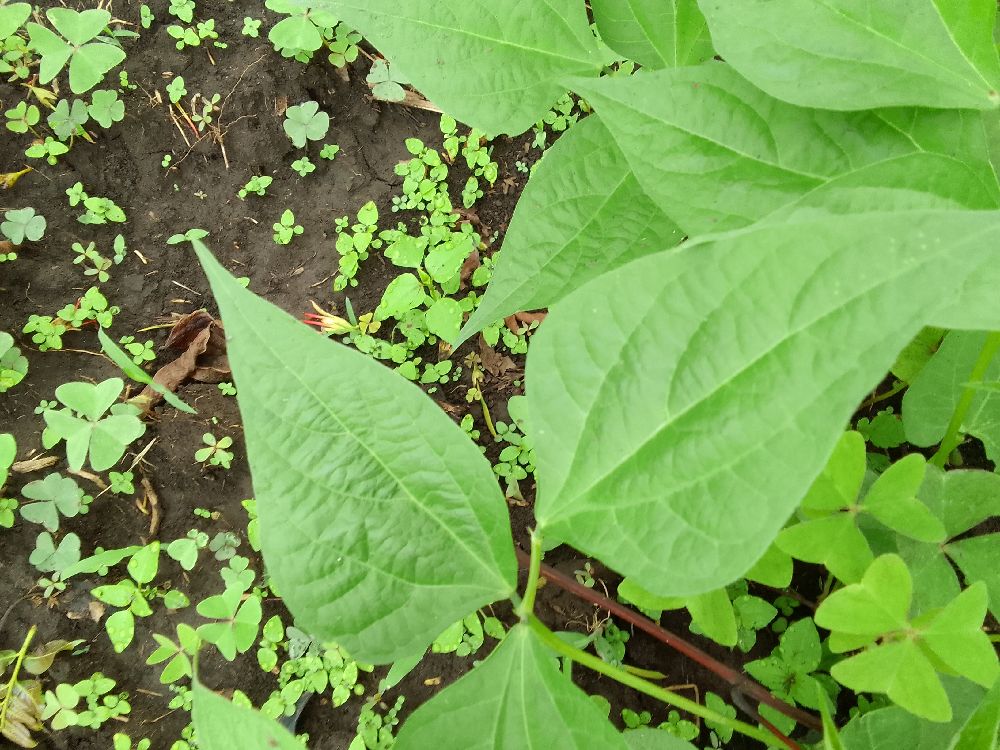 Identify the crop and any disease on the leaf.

common bean, healthy
